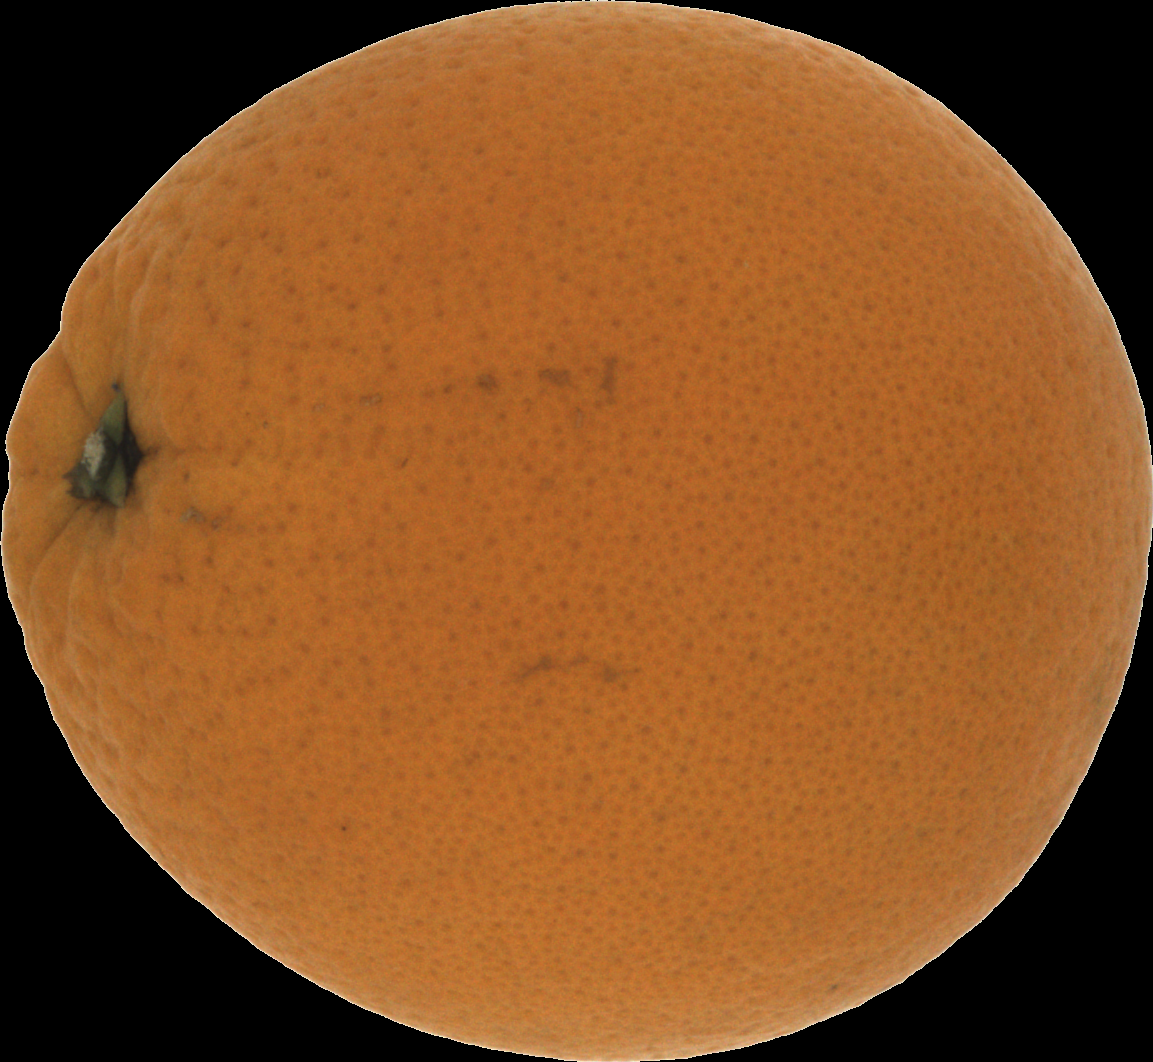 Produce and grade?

orange, good
